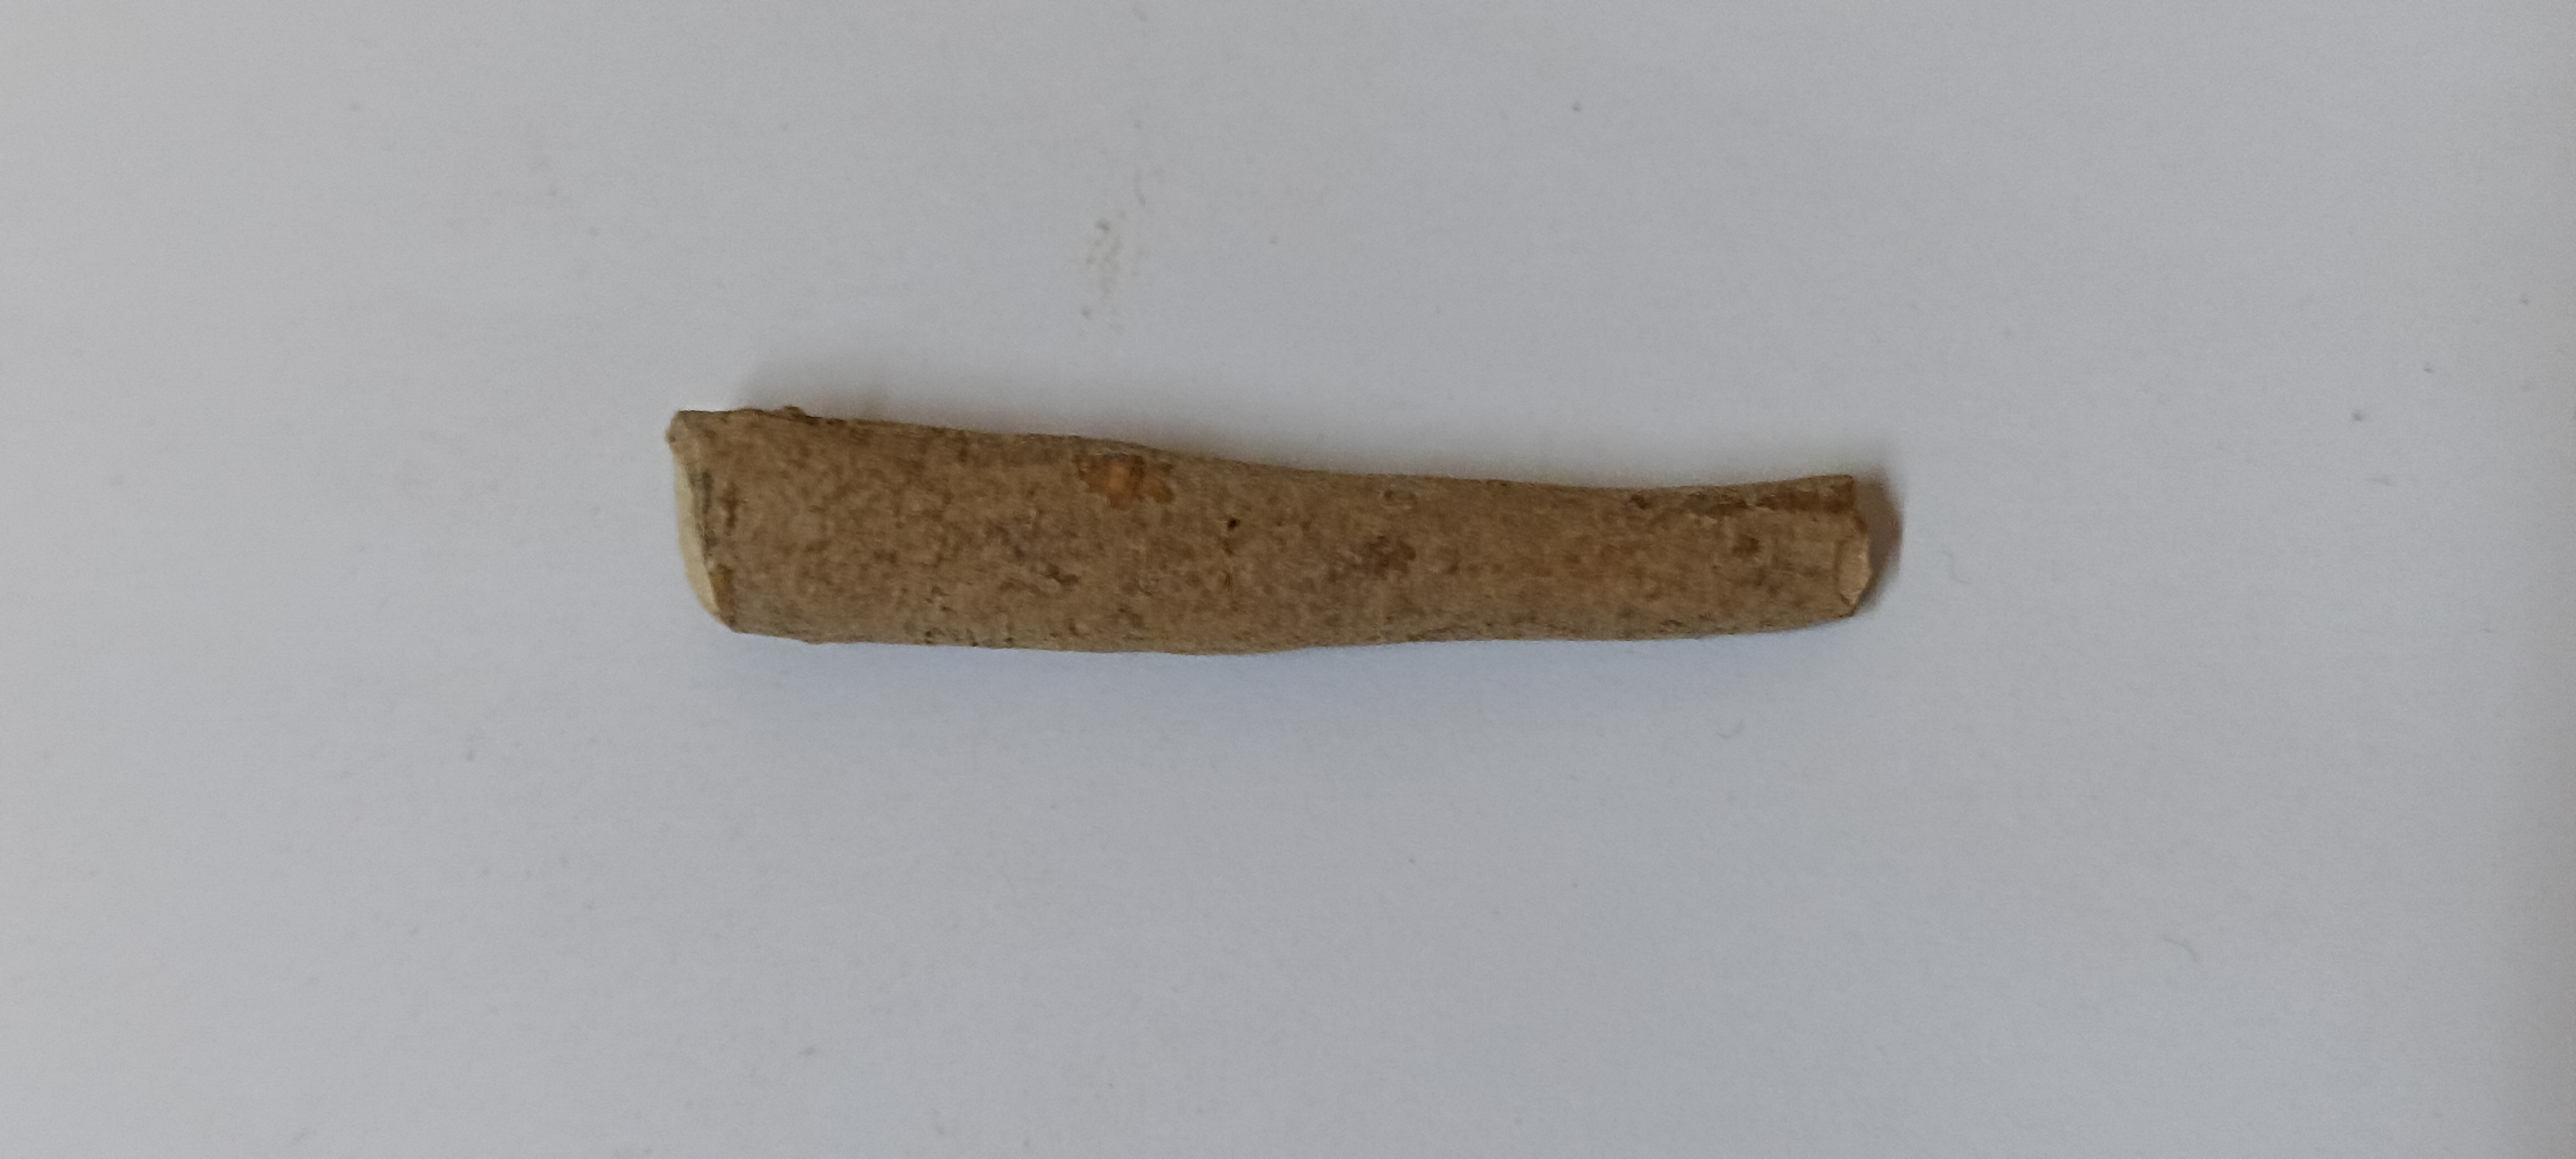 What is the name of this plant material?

ashwagandha
